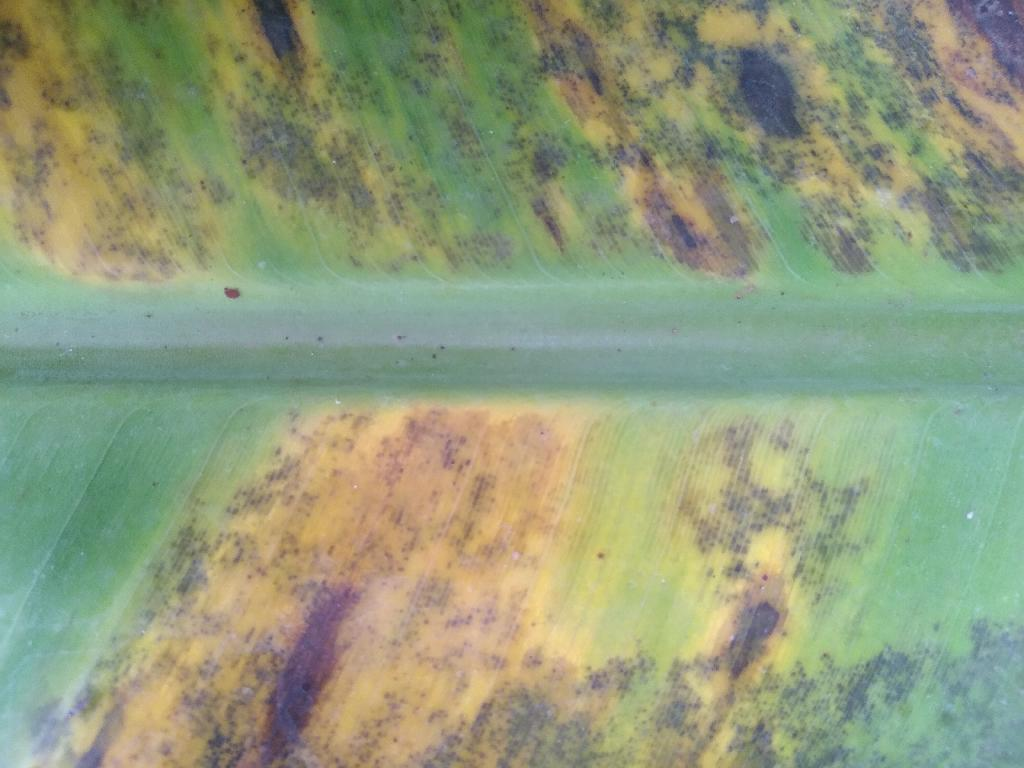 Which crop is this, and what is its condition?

banana, black sigatoka
